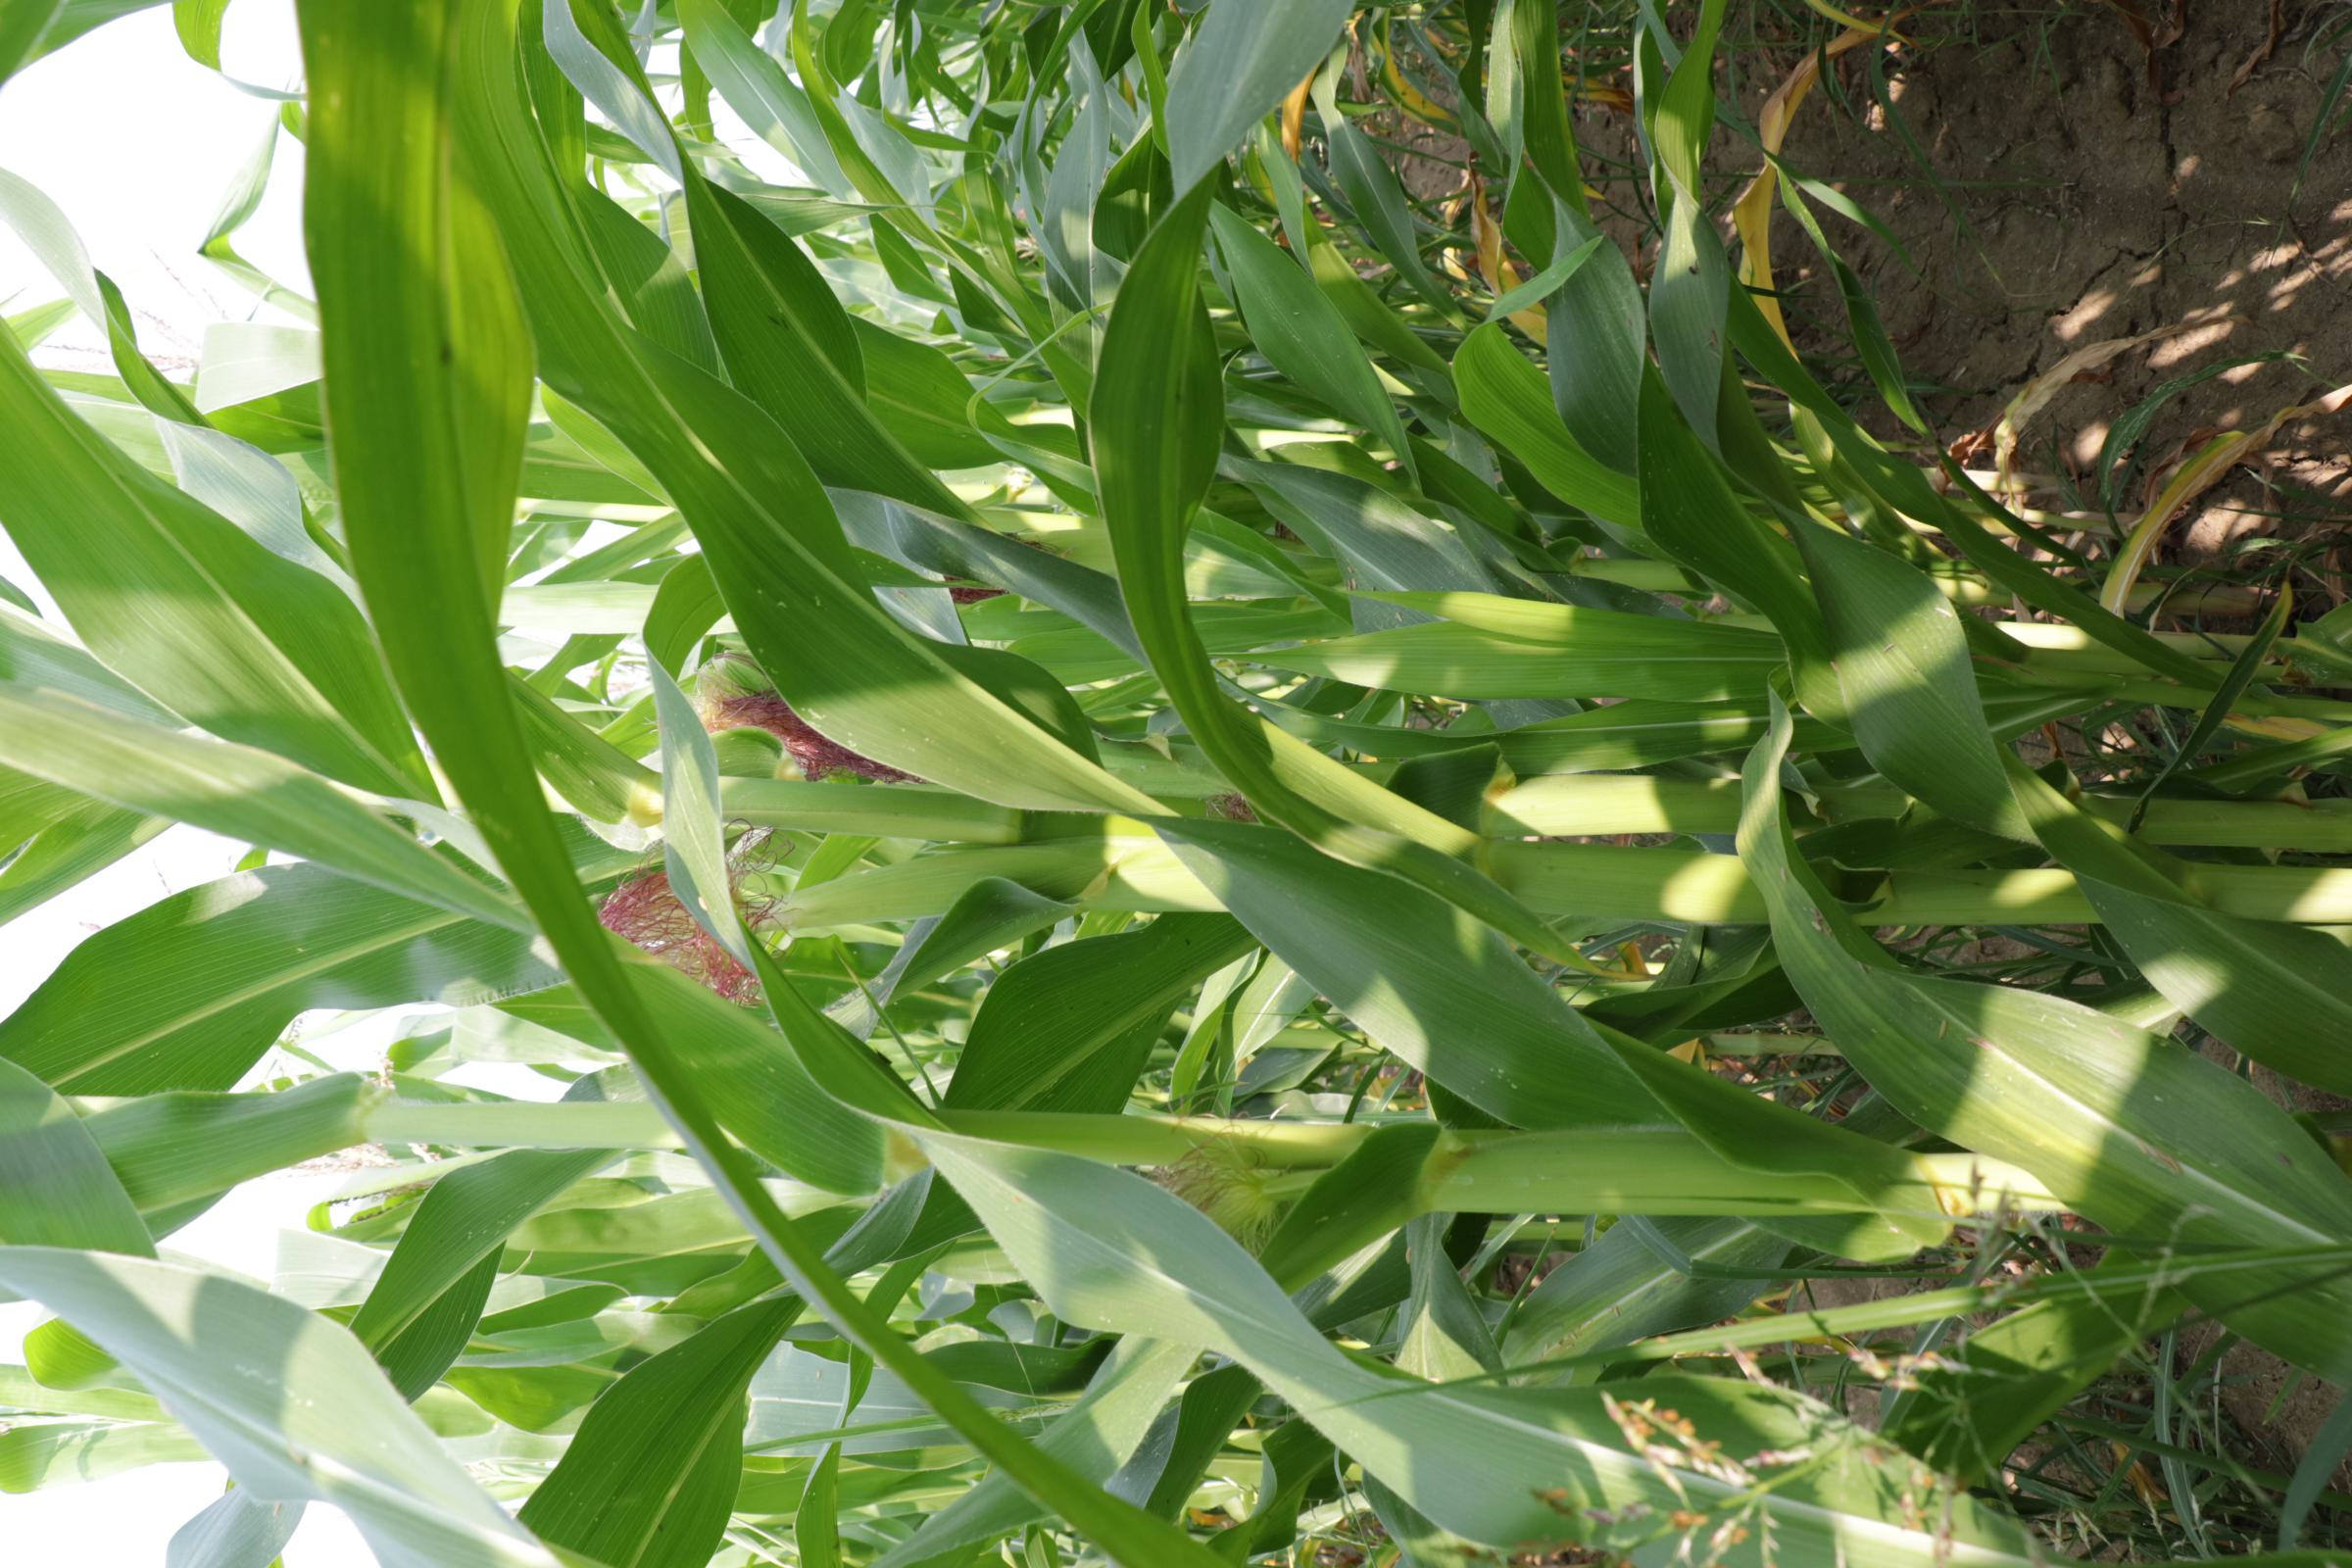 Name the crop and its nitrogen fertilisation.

maize, reduced nitrogen fertilisation
